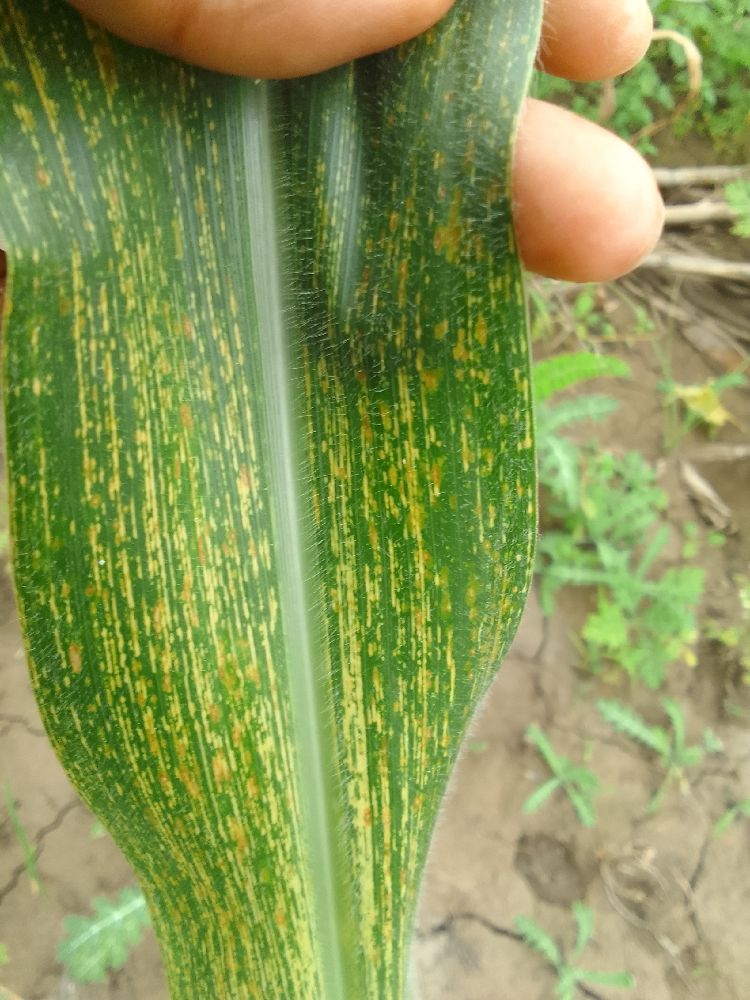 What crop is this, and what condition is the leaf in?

maize, maize streak virus
